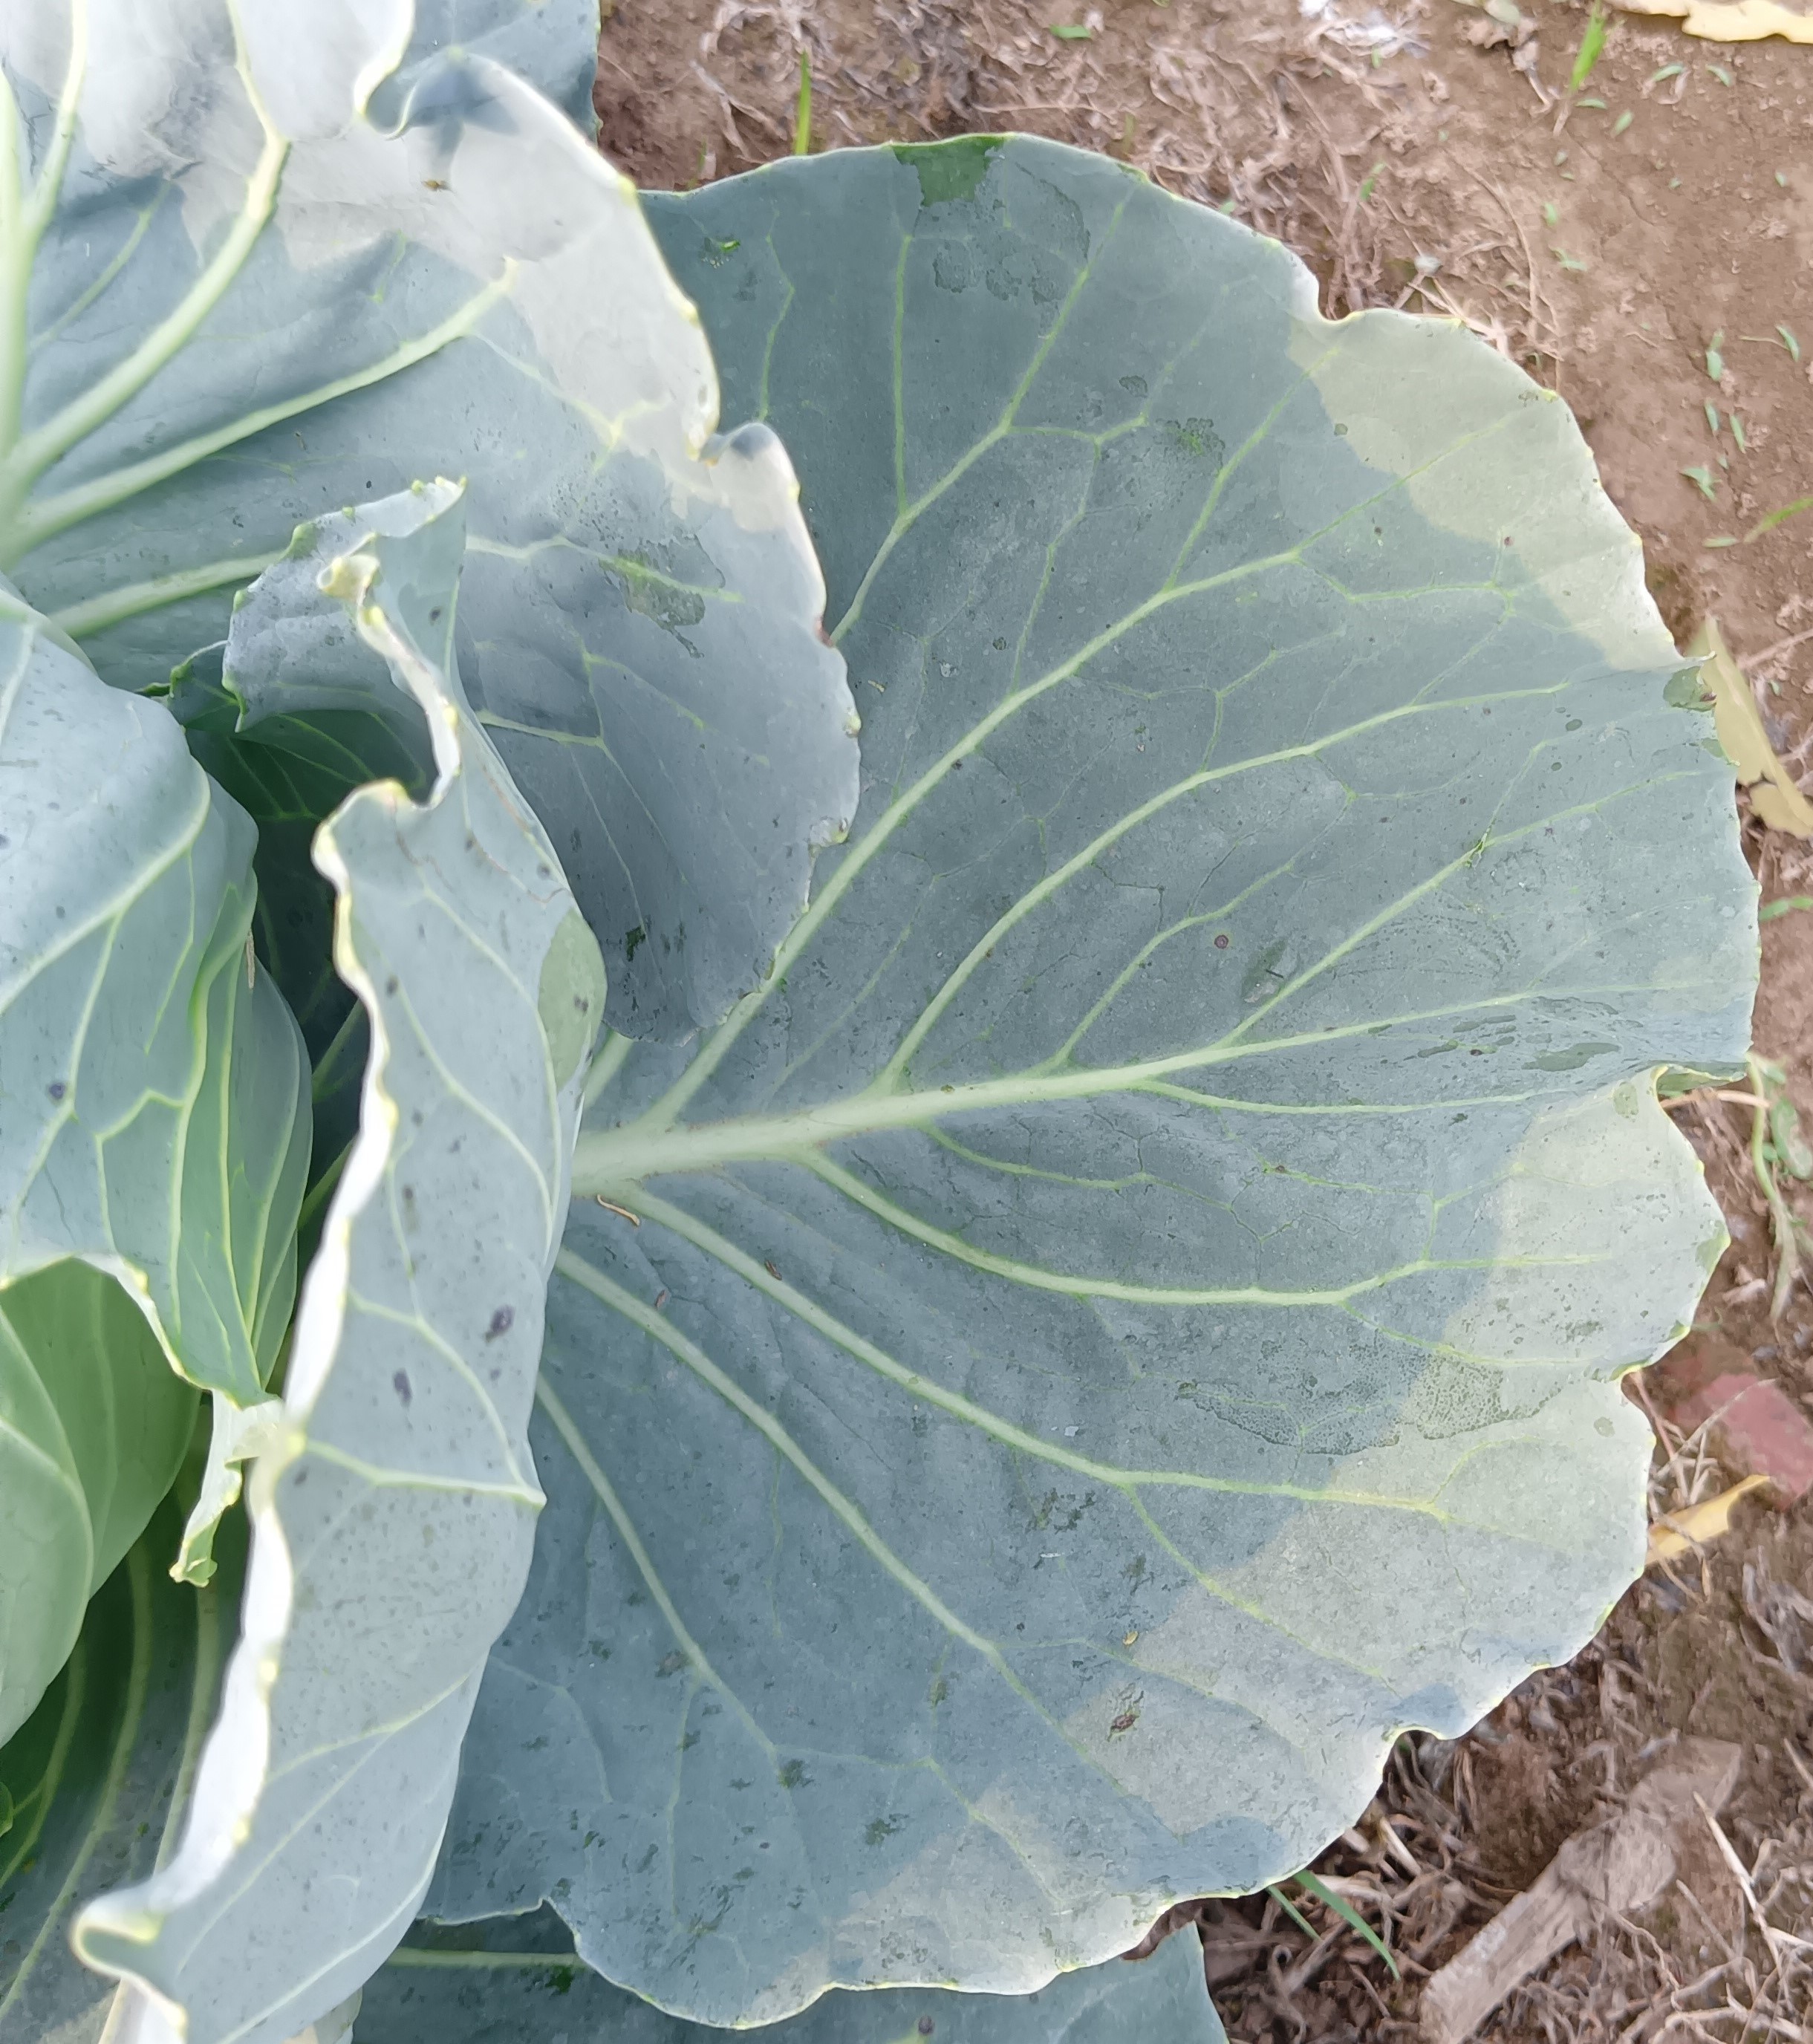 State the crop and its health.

cabbage, healthy
